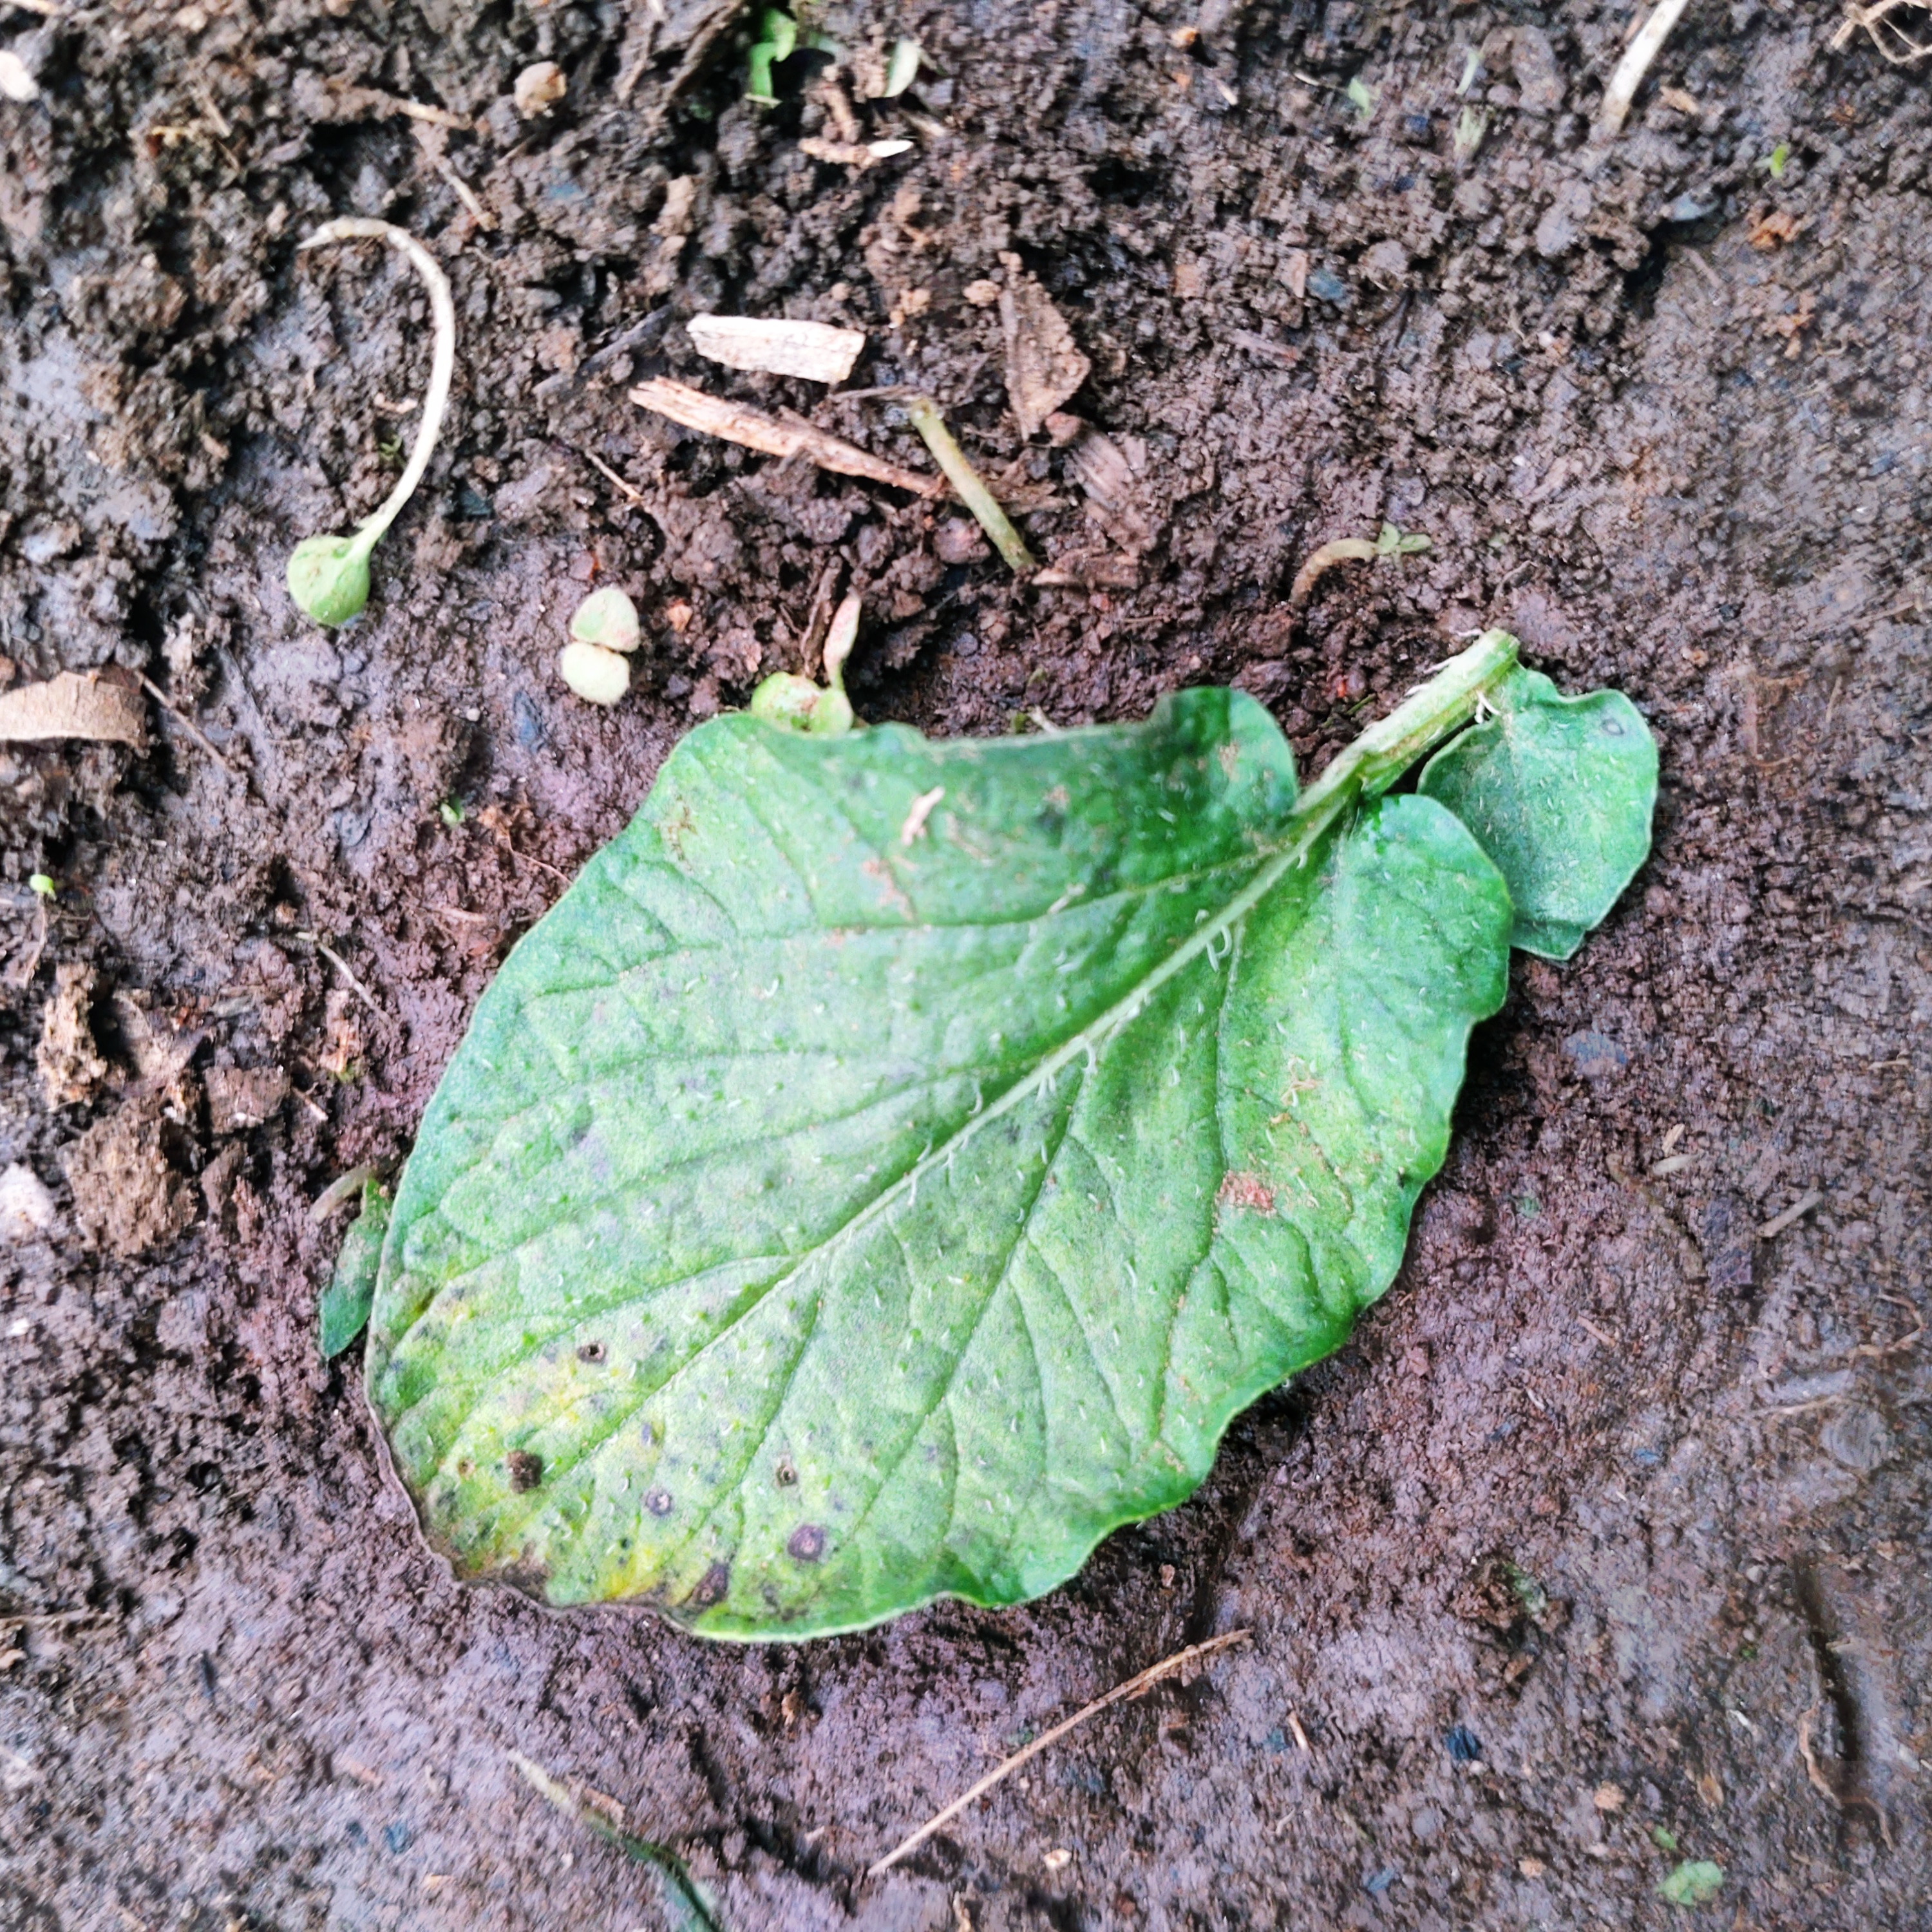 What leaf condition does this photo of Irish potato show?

late blight
